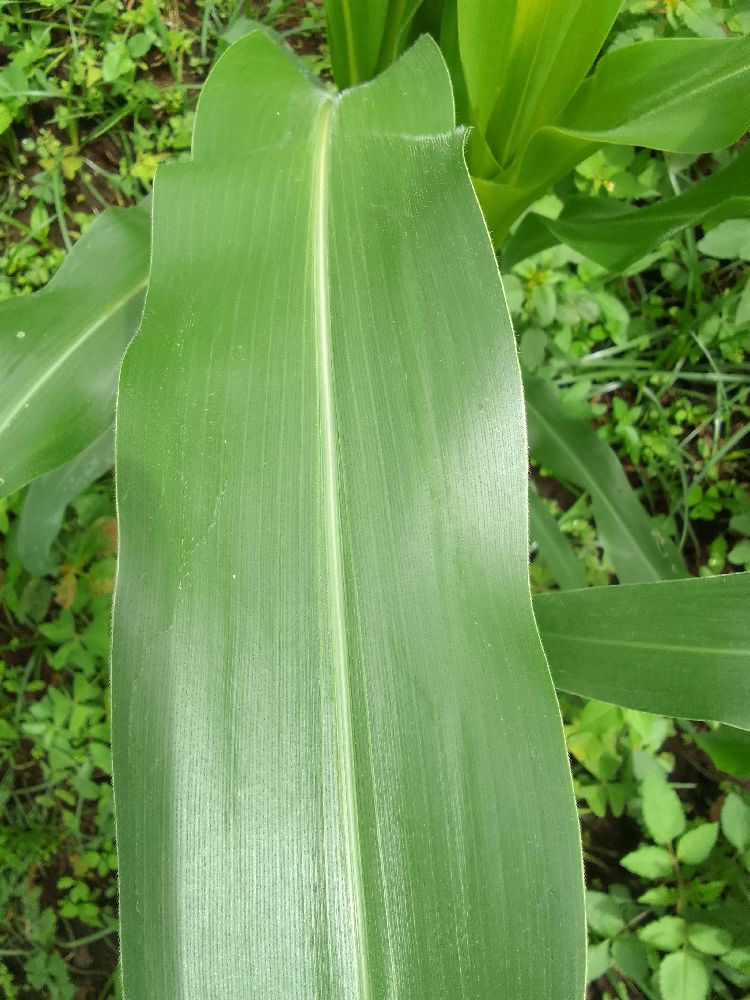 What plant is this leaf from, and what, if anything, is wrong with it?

maize, healthy
